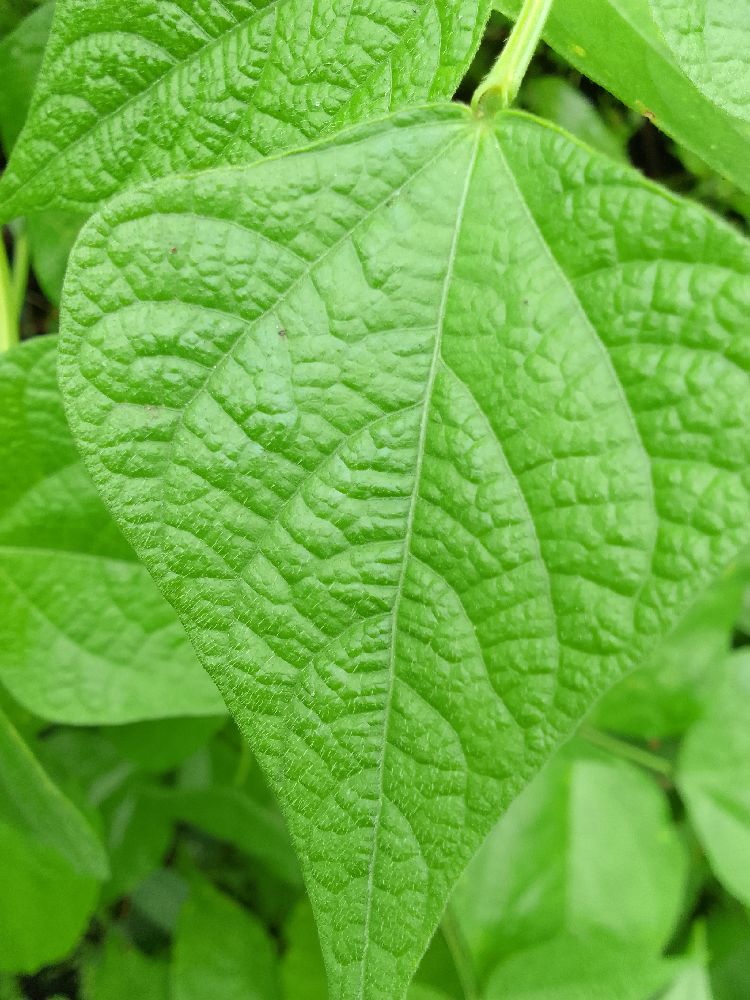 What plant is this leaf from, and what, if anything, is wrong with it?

common bean, healthy
